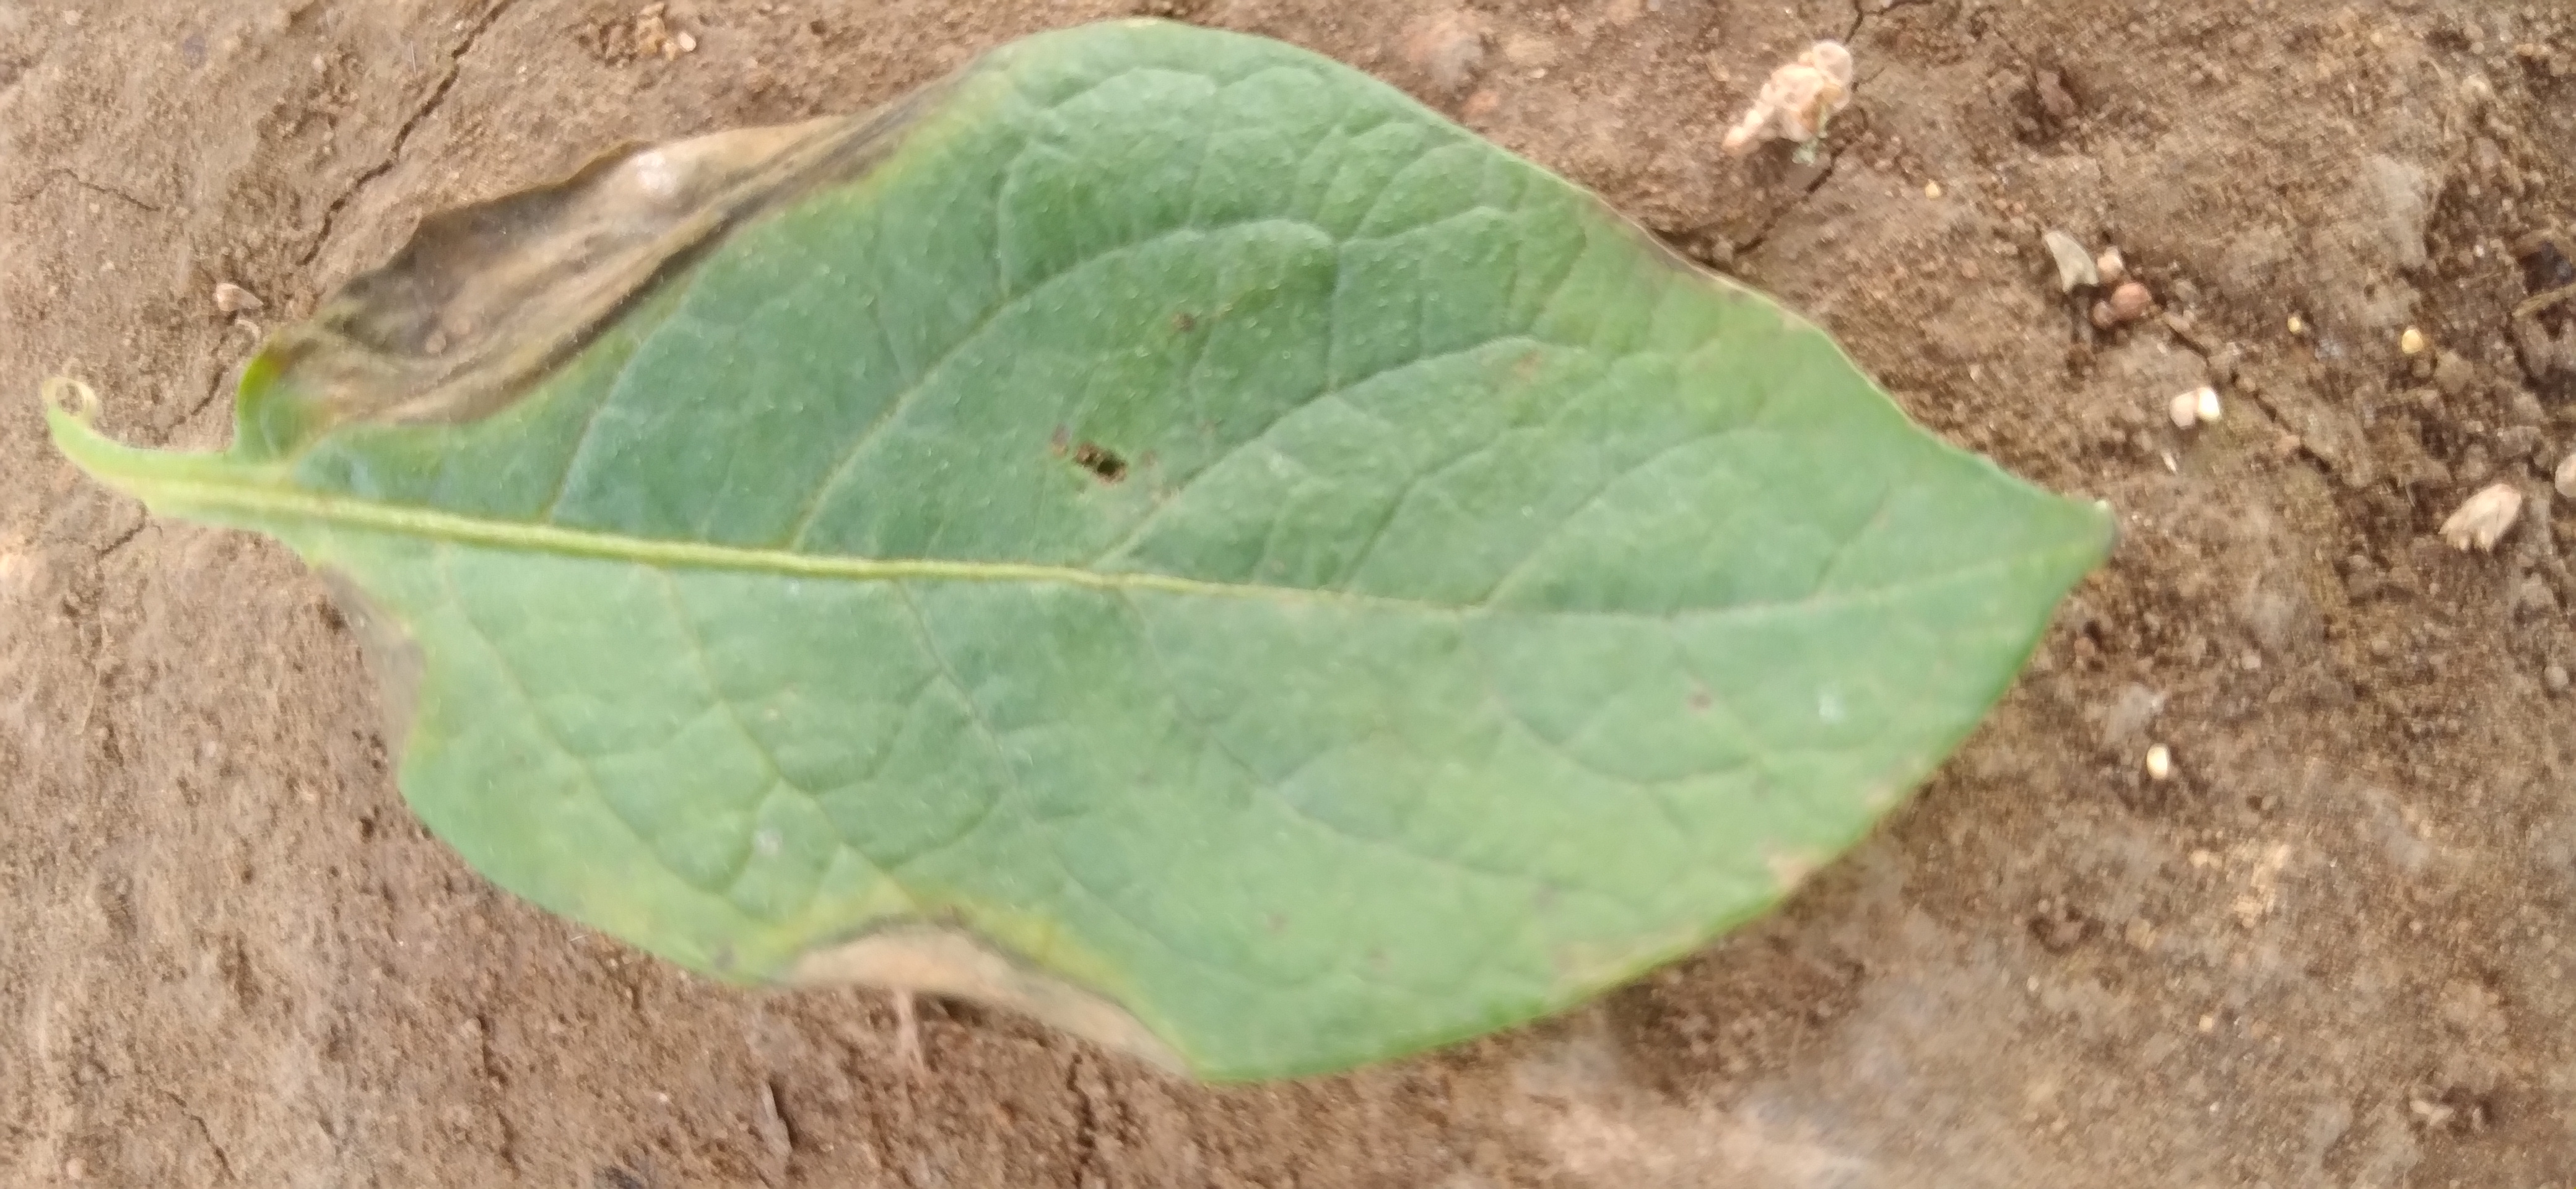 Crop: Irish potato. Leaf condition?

early blight
